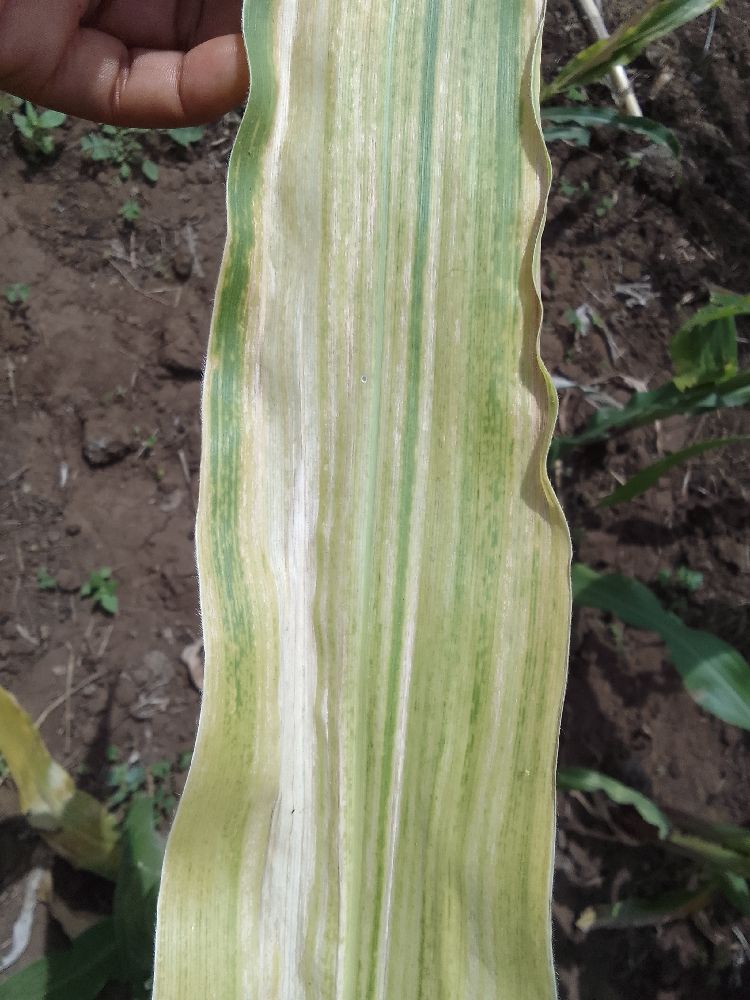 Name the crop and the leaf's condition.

maize, maize lethal necrosis
